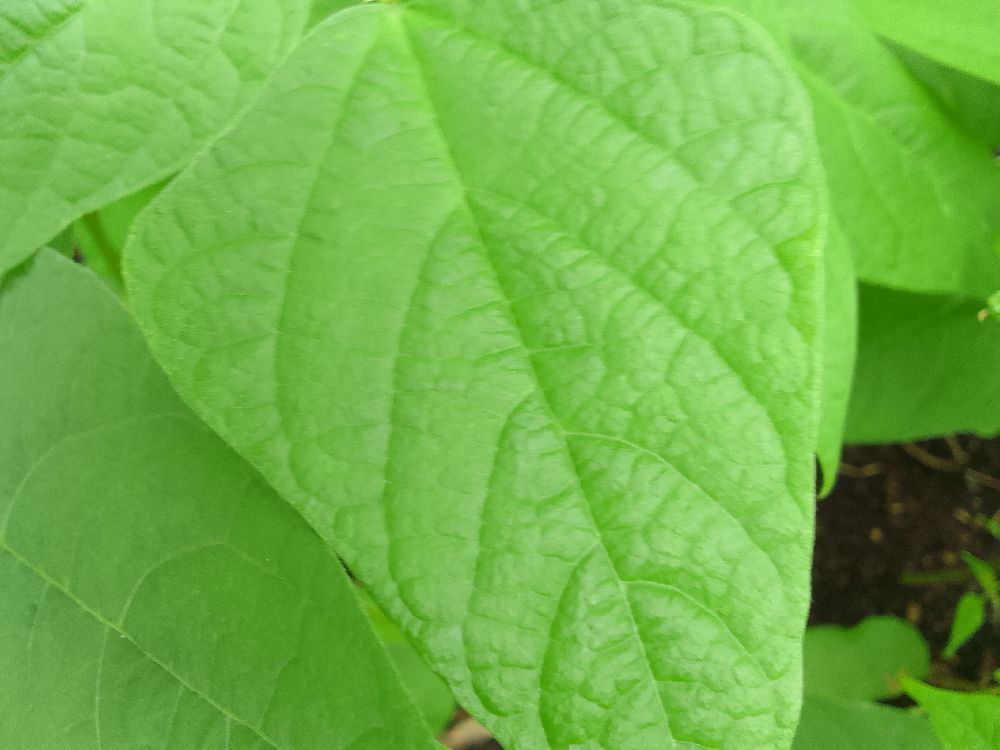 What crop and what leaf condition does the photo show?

common bean, healthy
